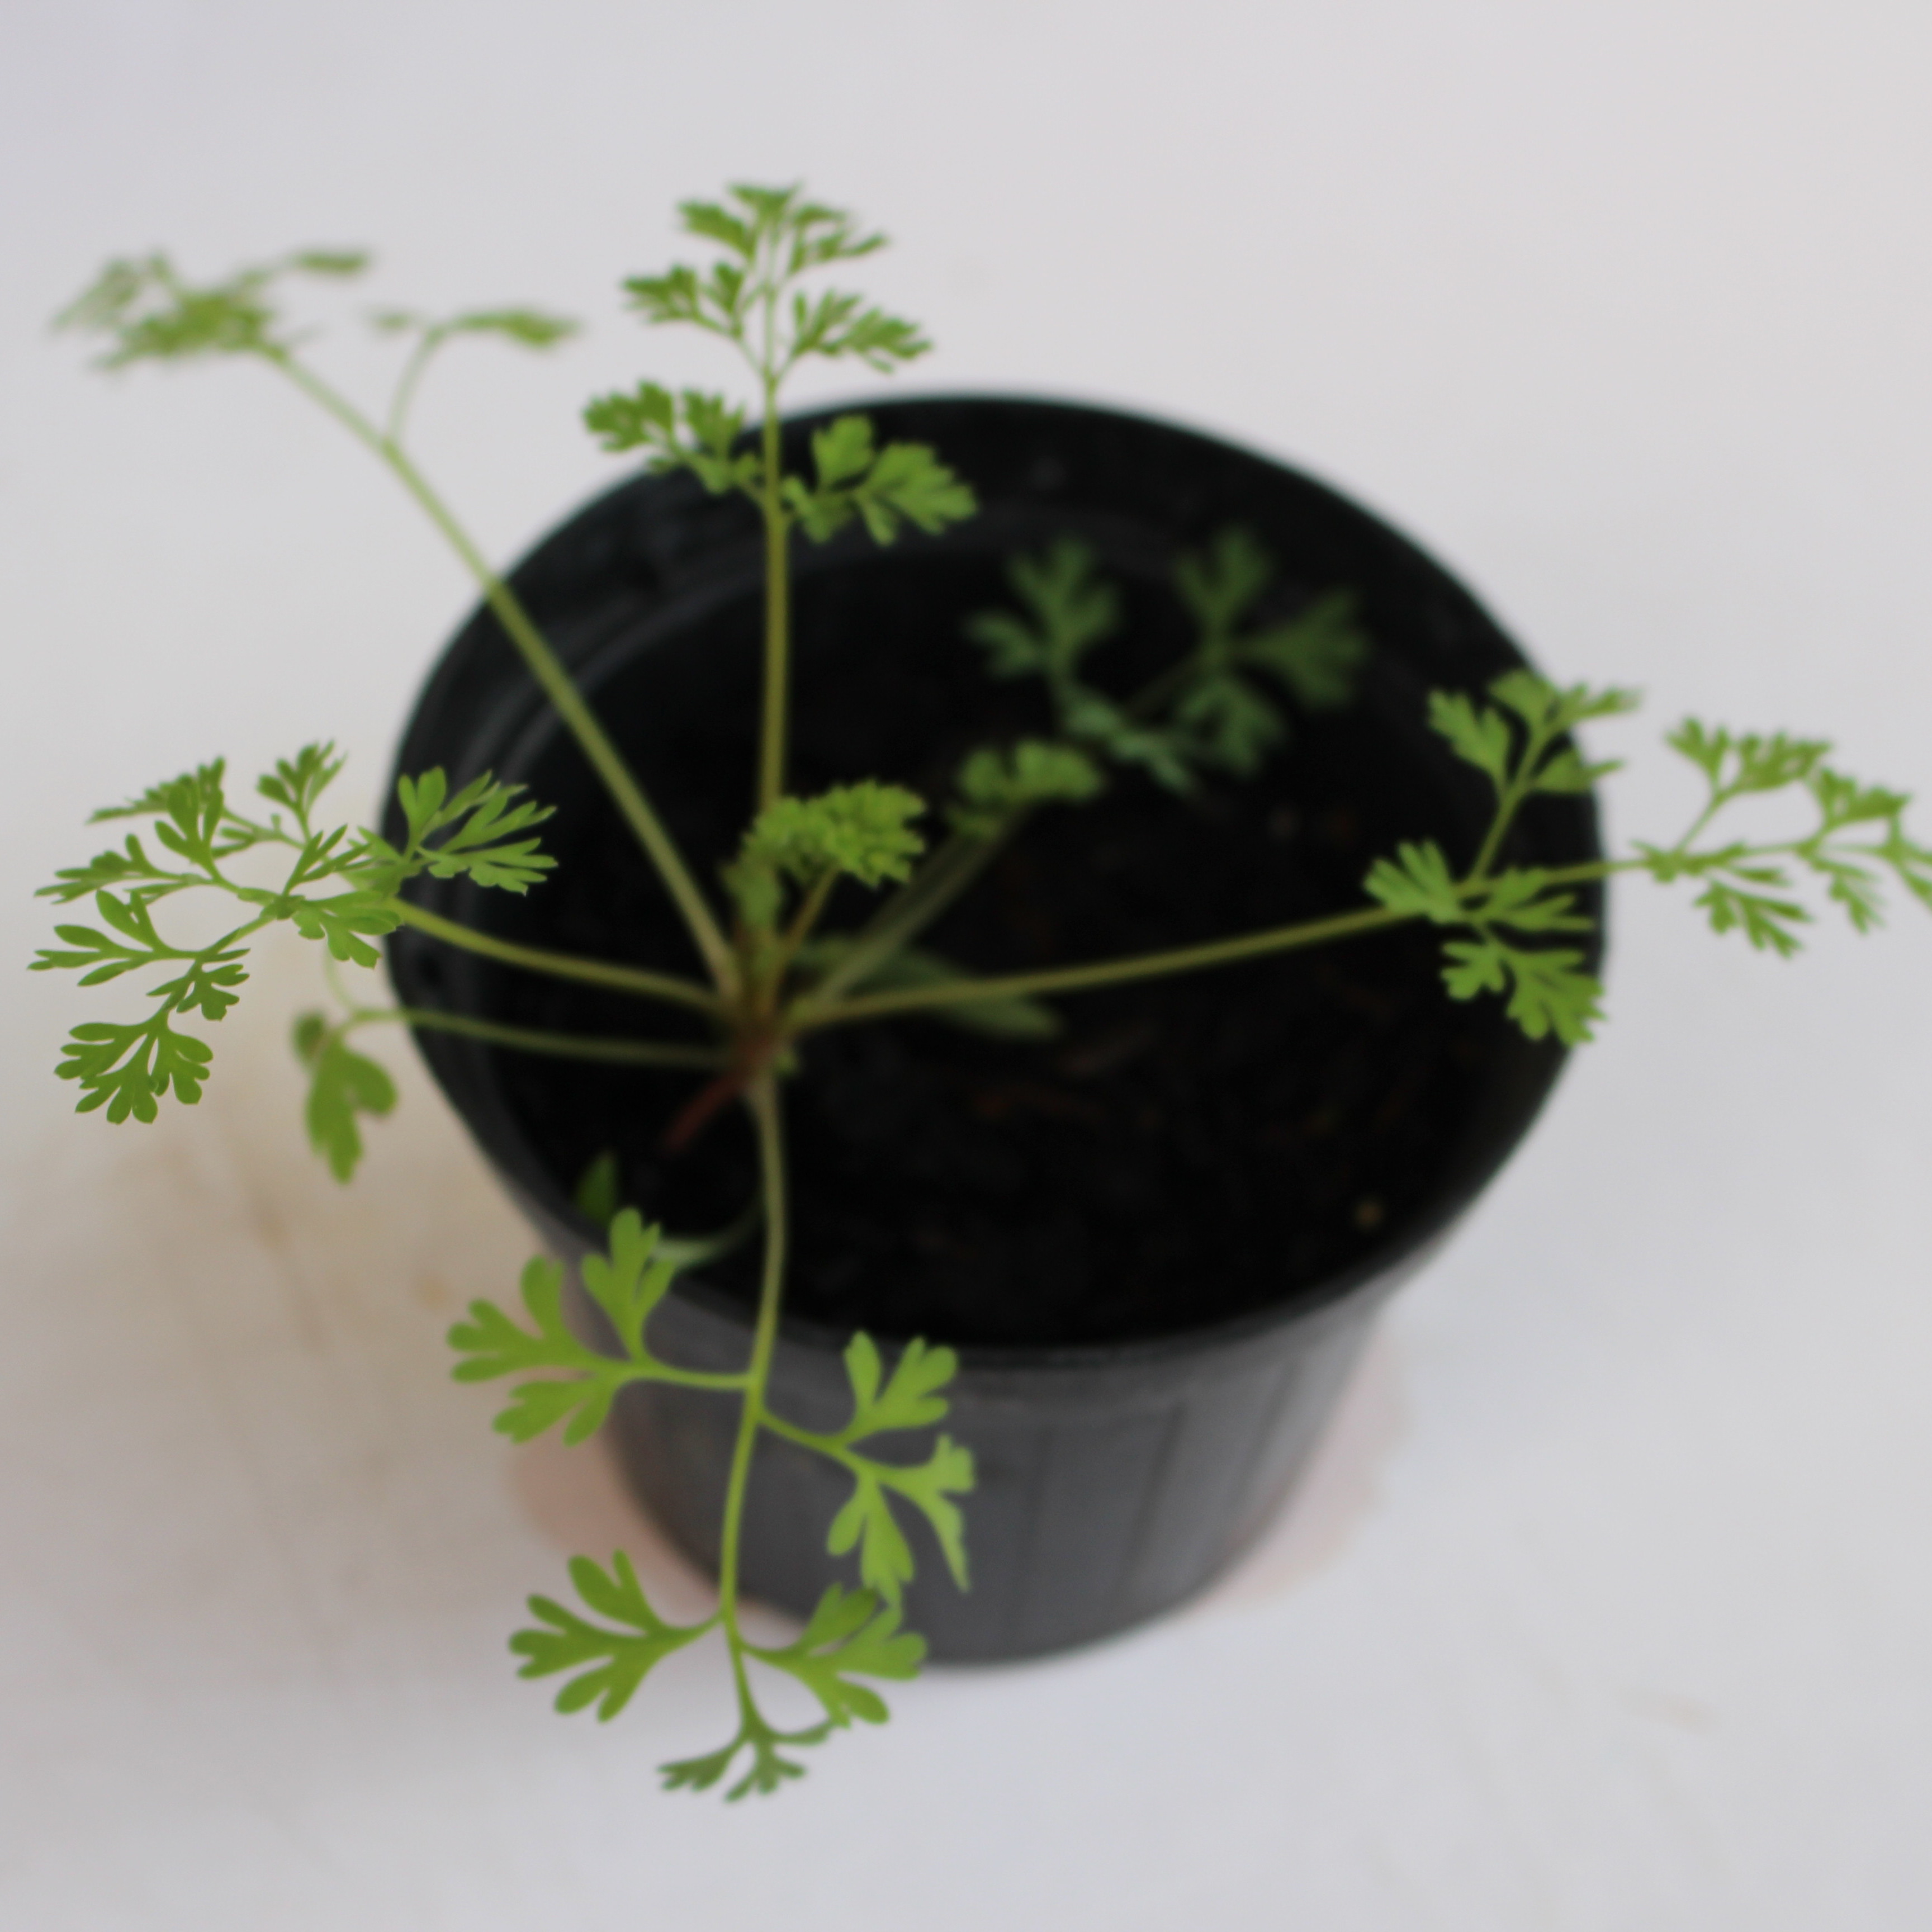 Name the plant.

Fumaria officinalis
